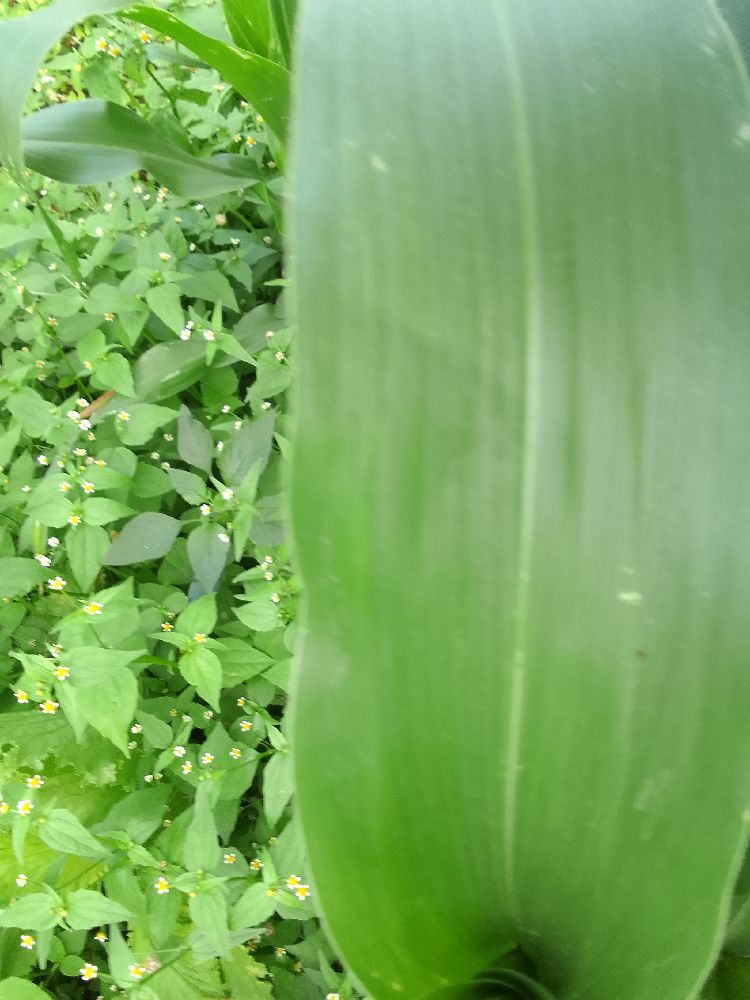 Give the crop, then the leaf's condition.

maize, healthy
